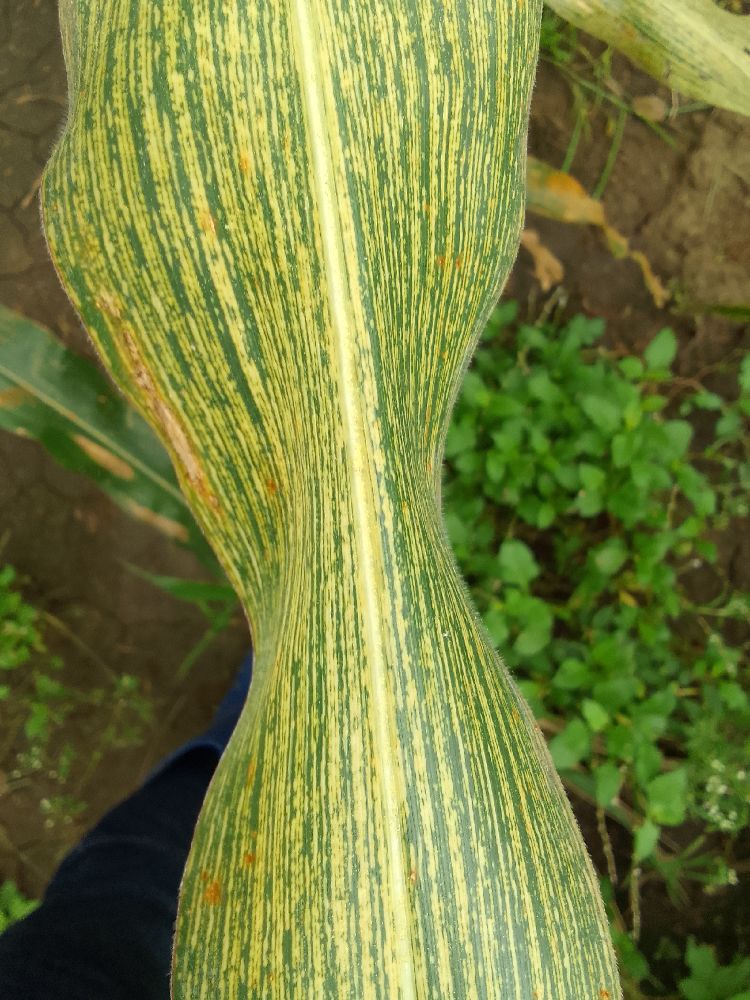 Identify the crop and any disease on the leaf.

maize, maize streak virus
